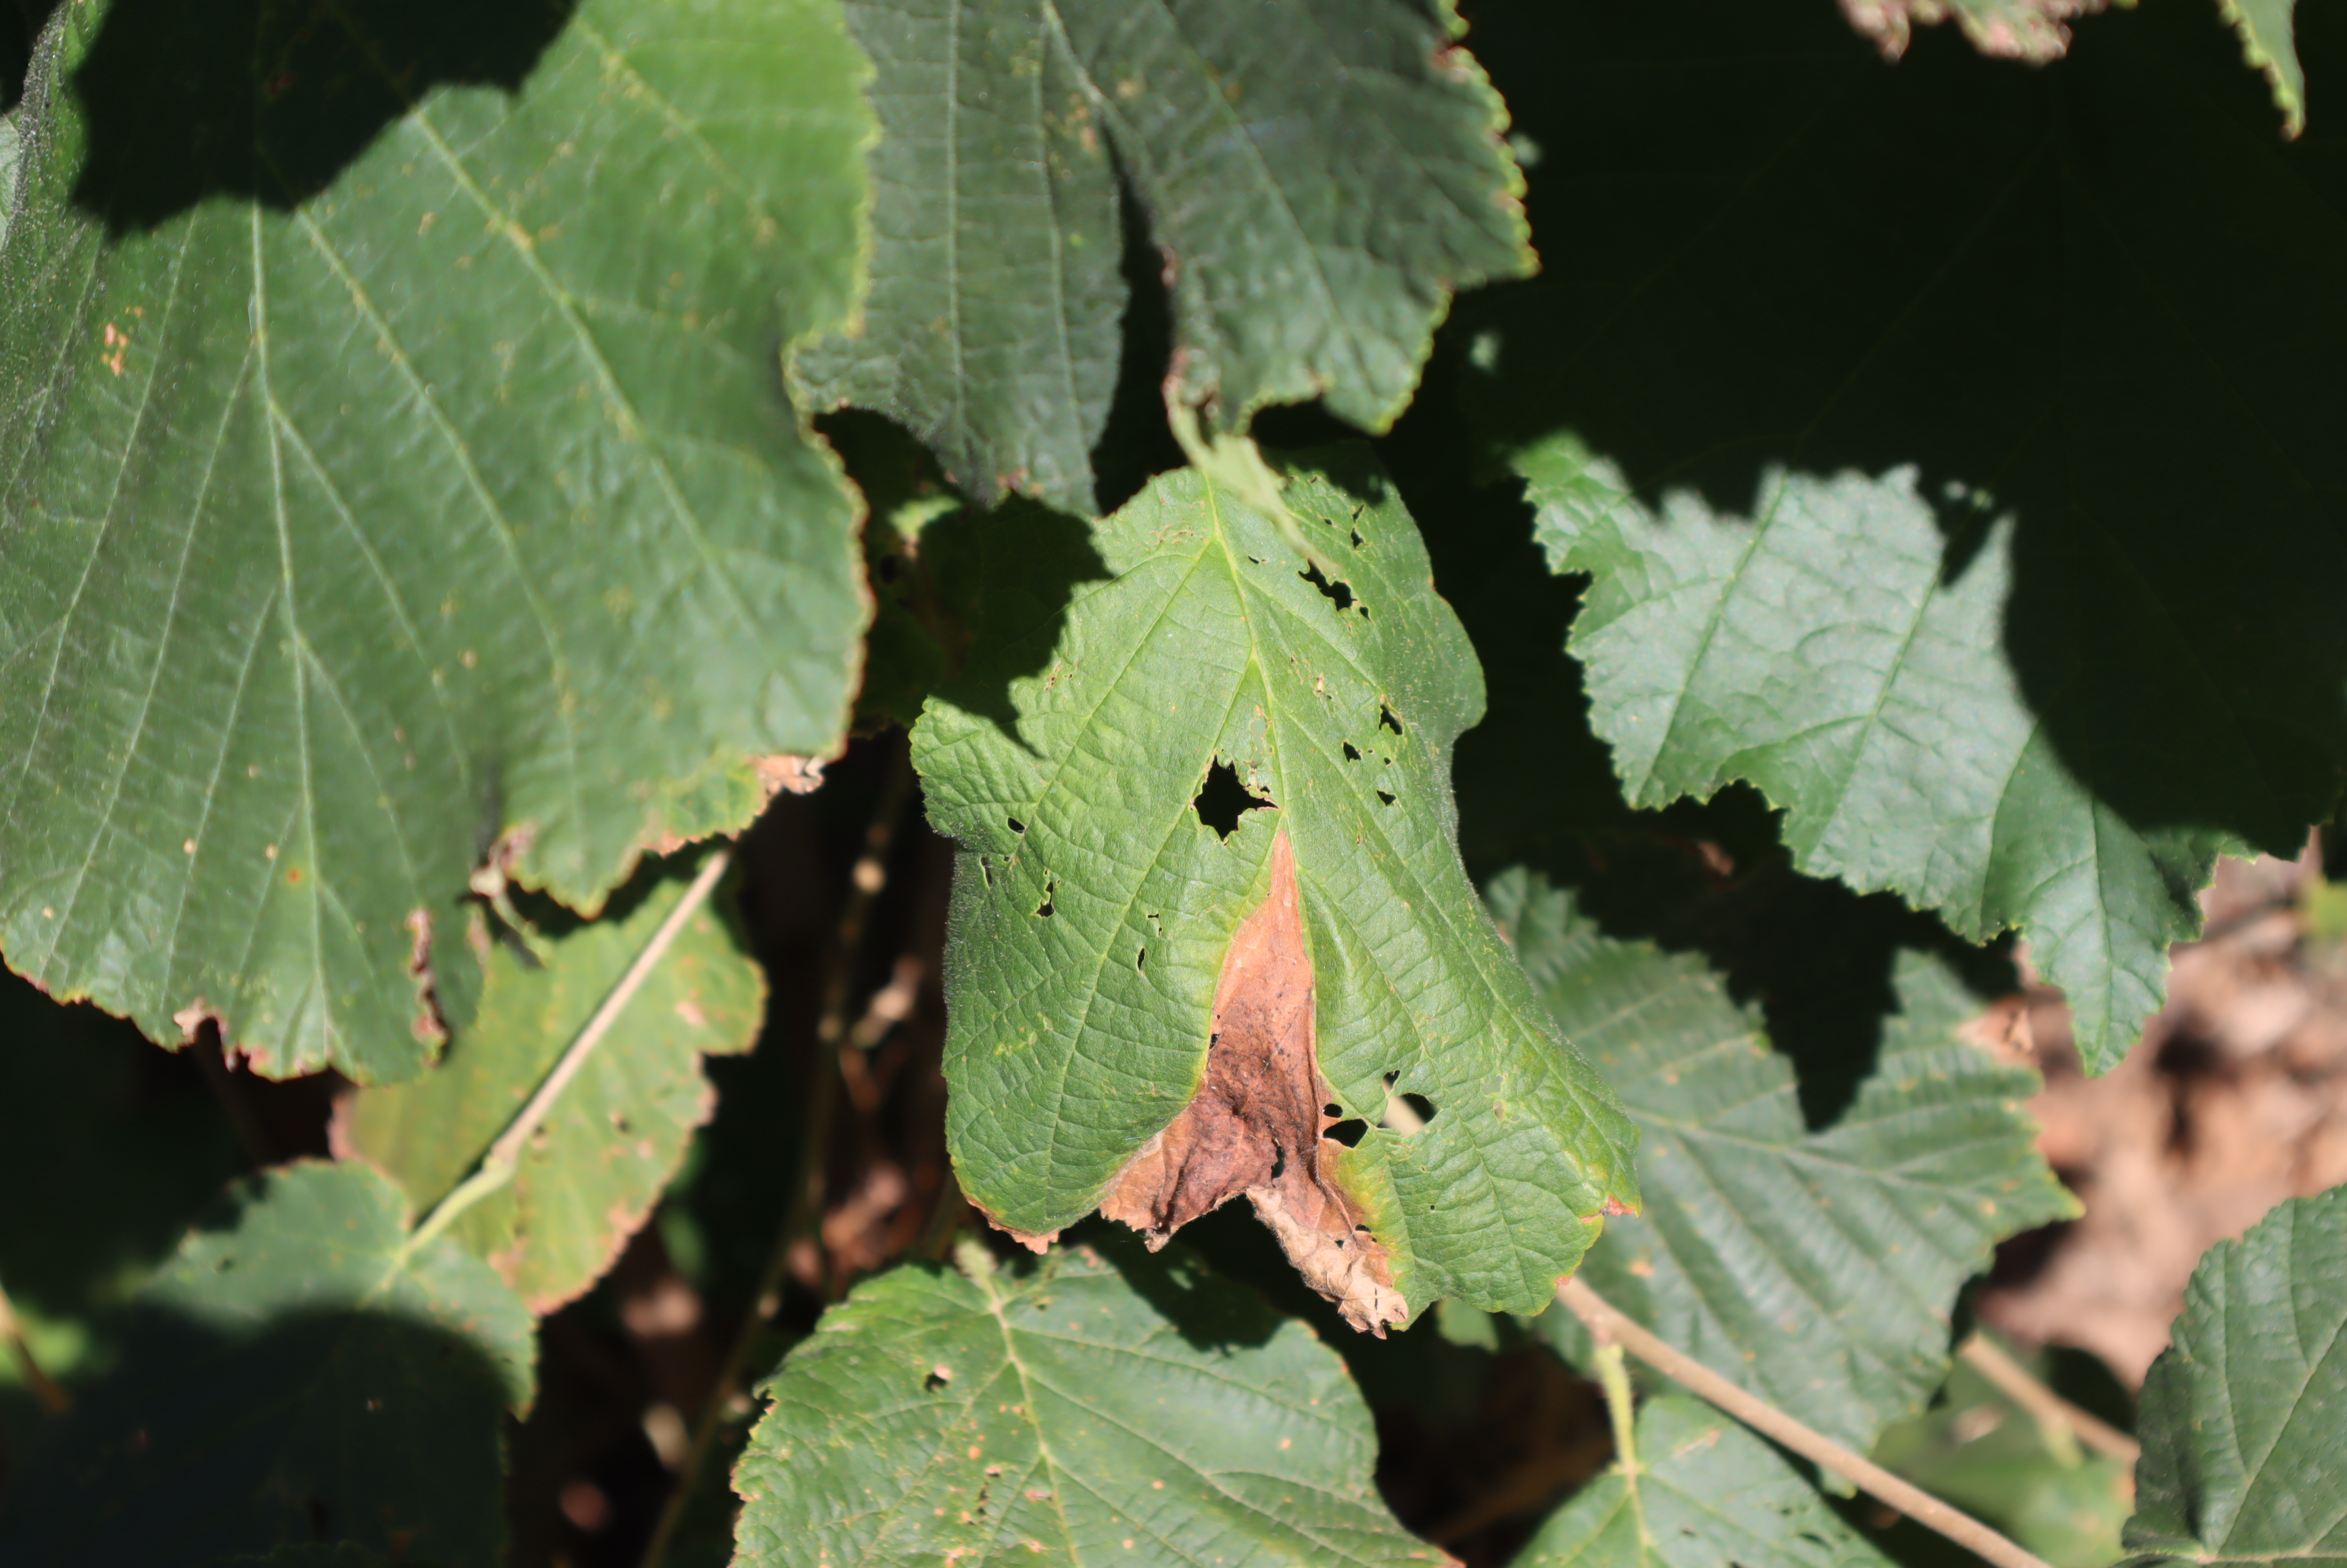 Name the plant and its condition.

hazel, phytophagous, sunburn
